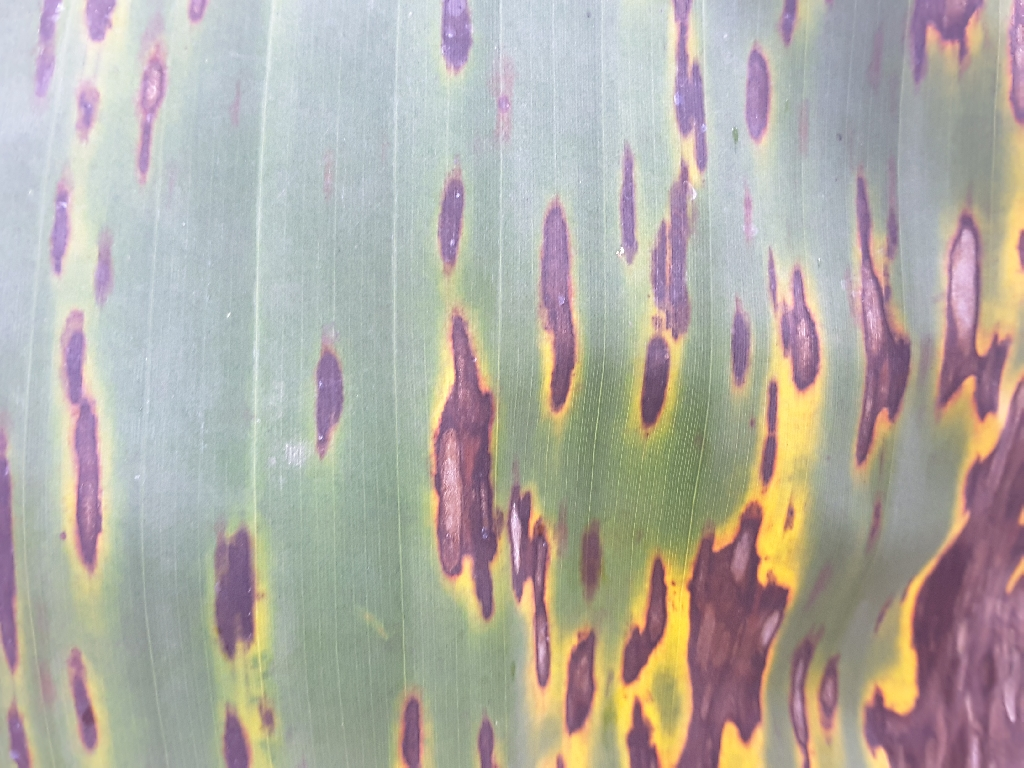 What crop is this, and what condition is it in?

banana, black sigatoka
